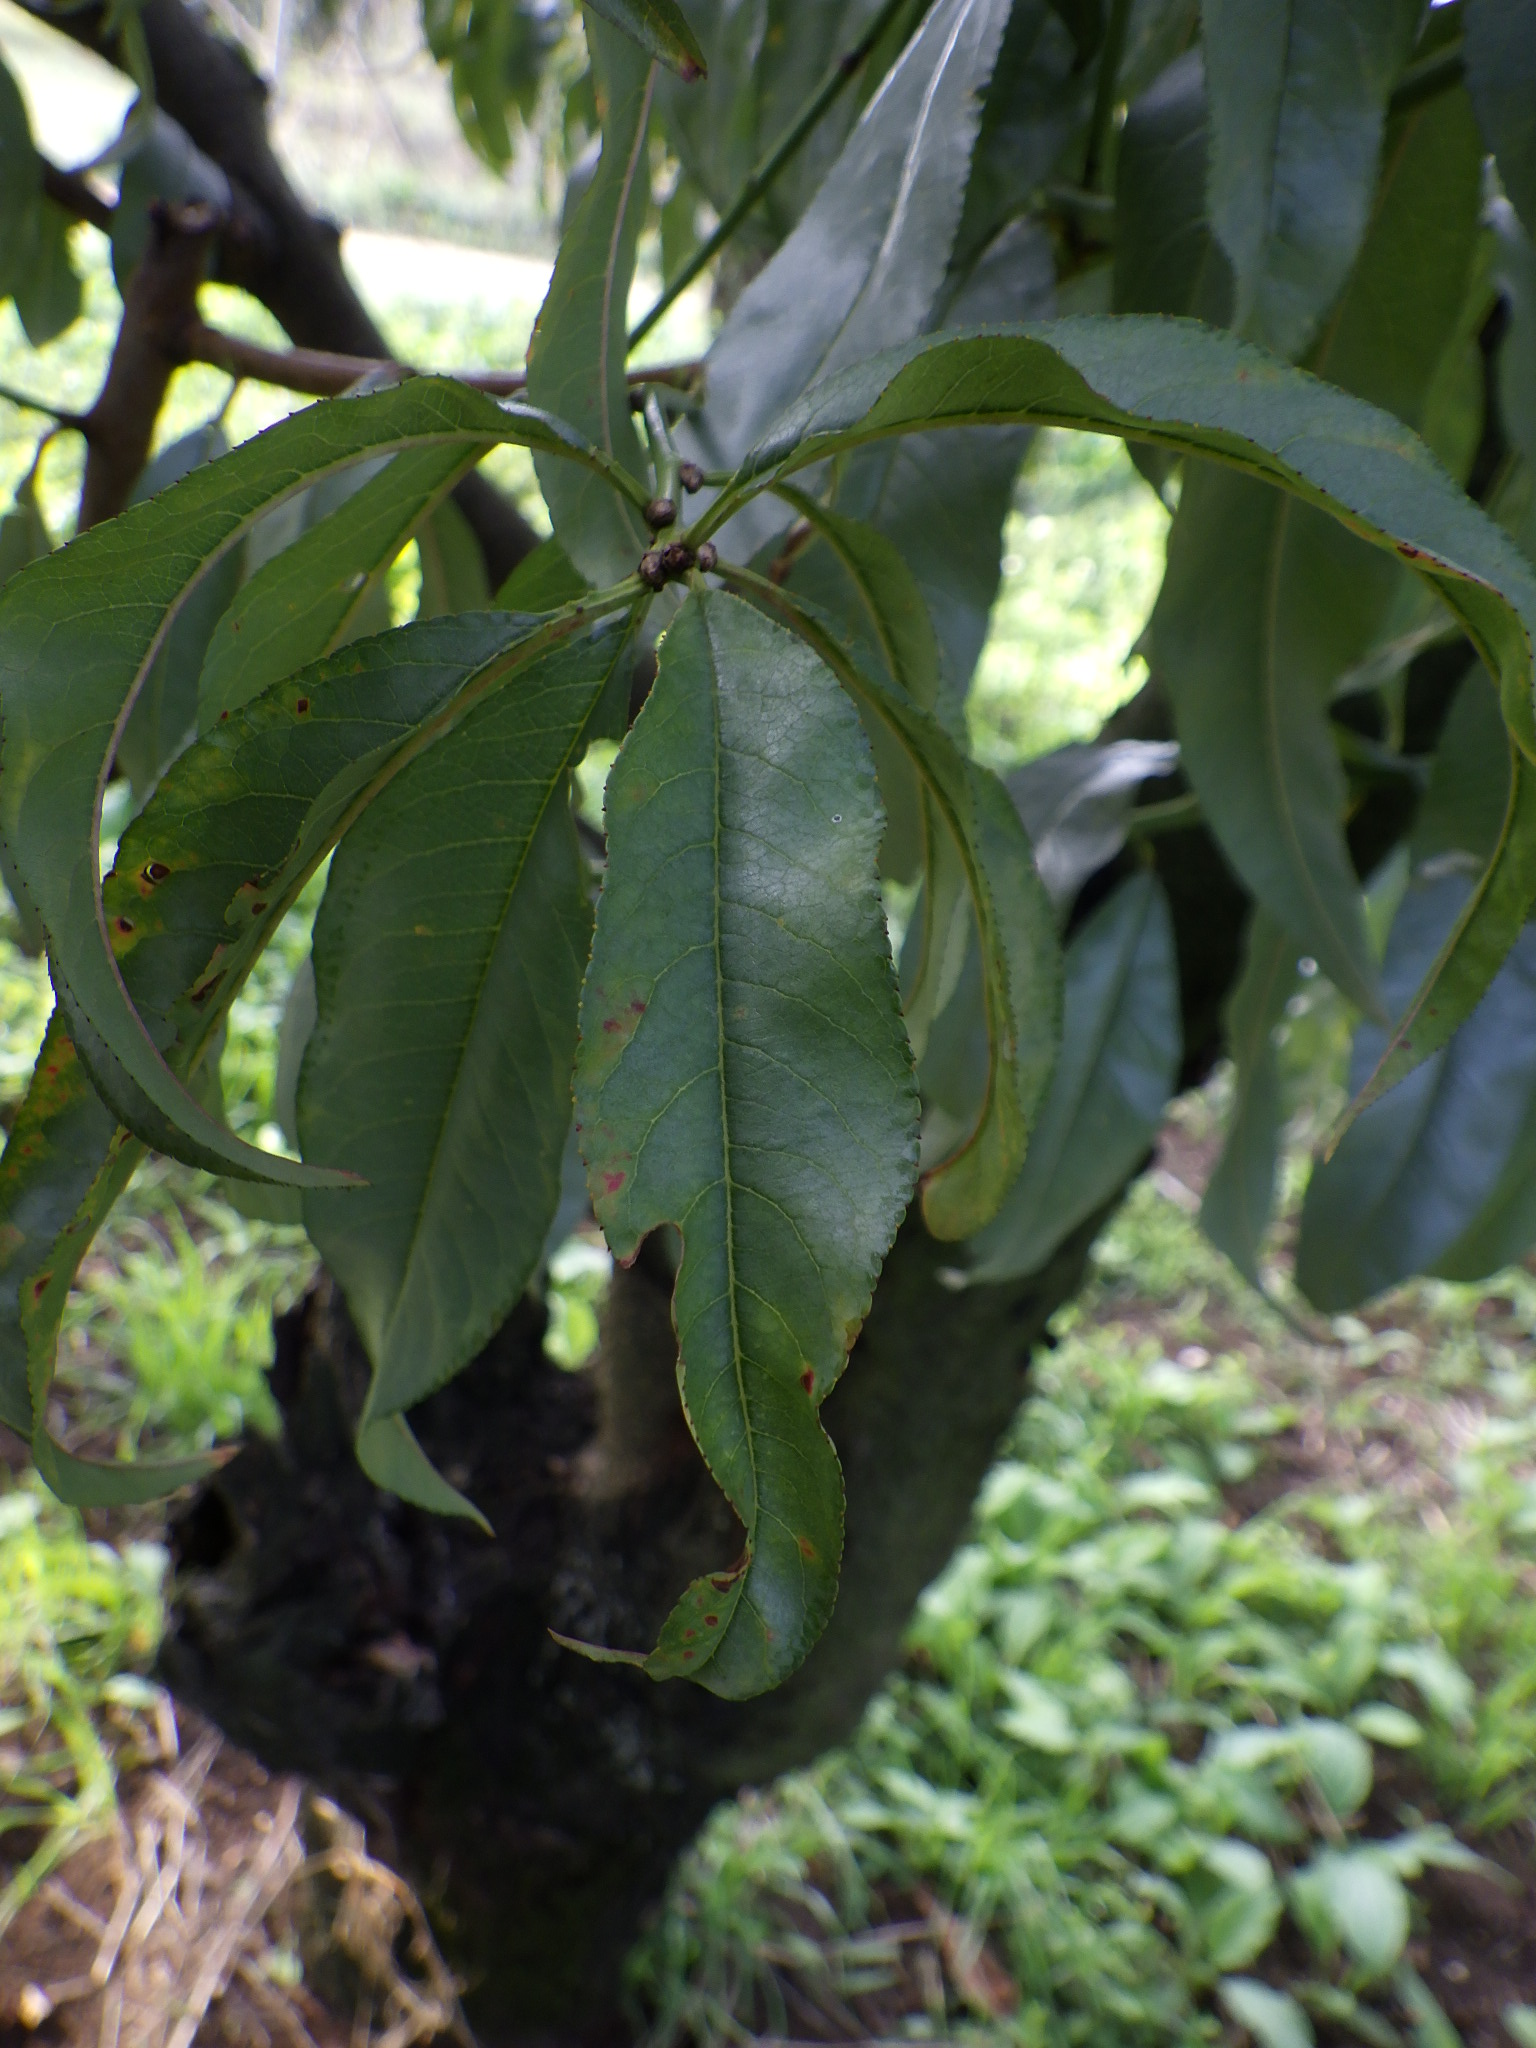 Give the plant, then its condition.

peach, shot hole disease
